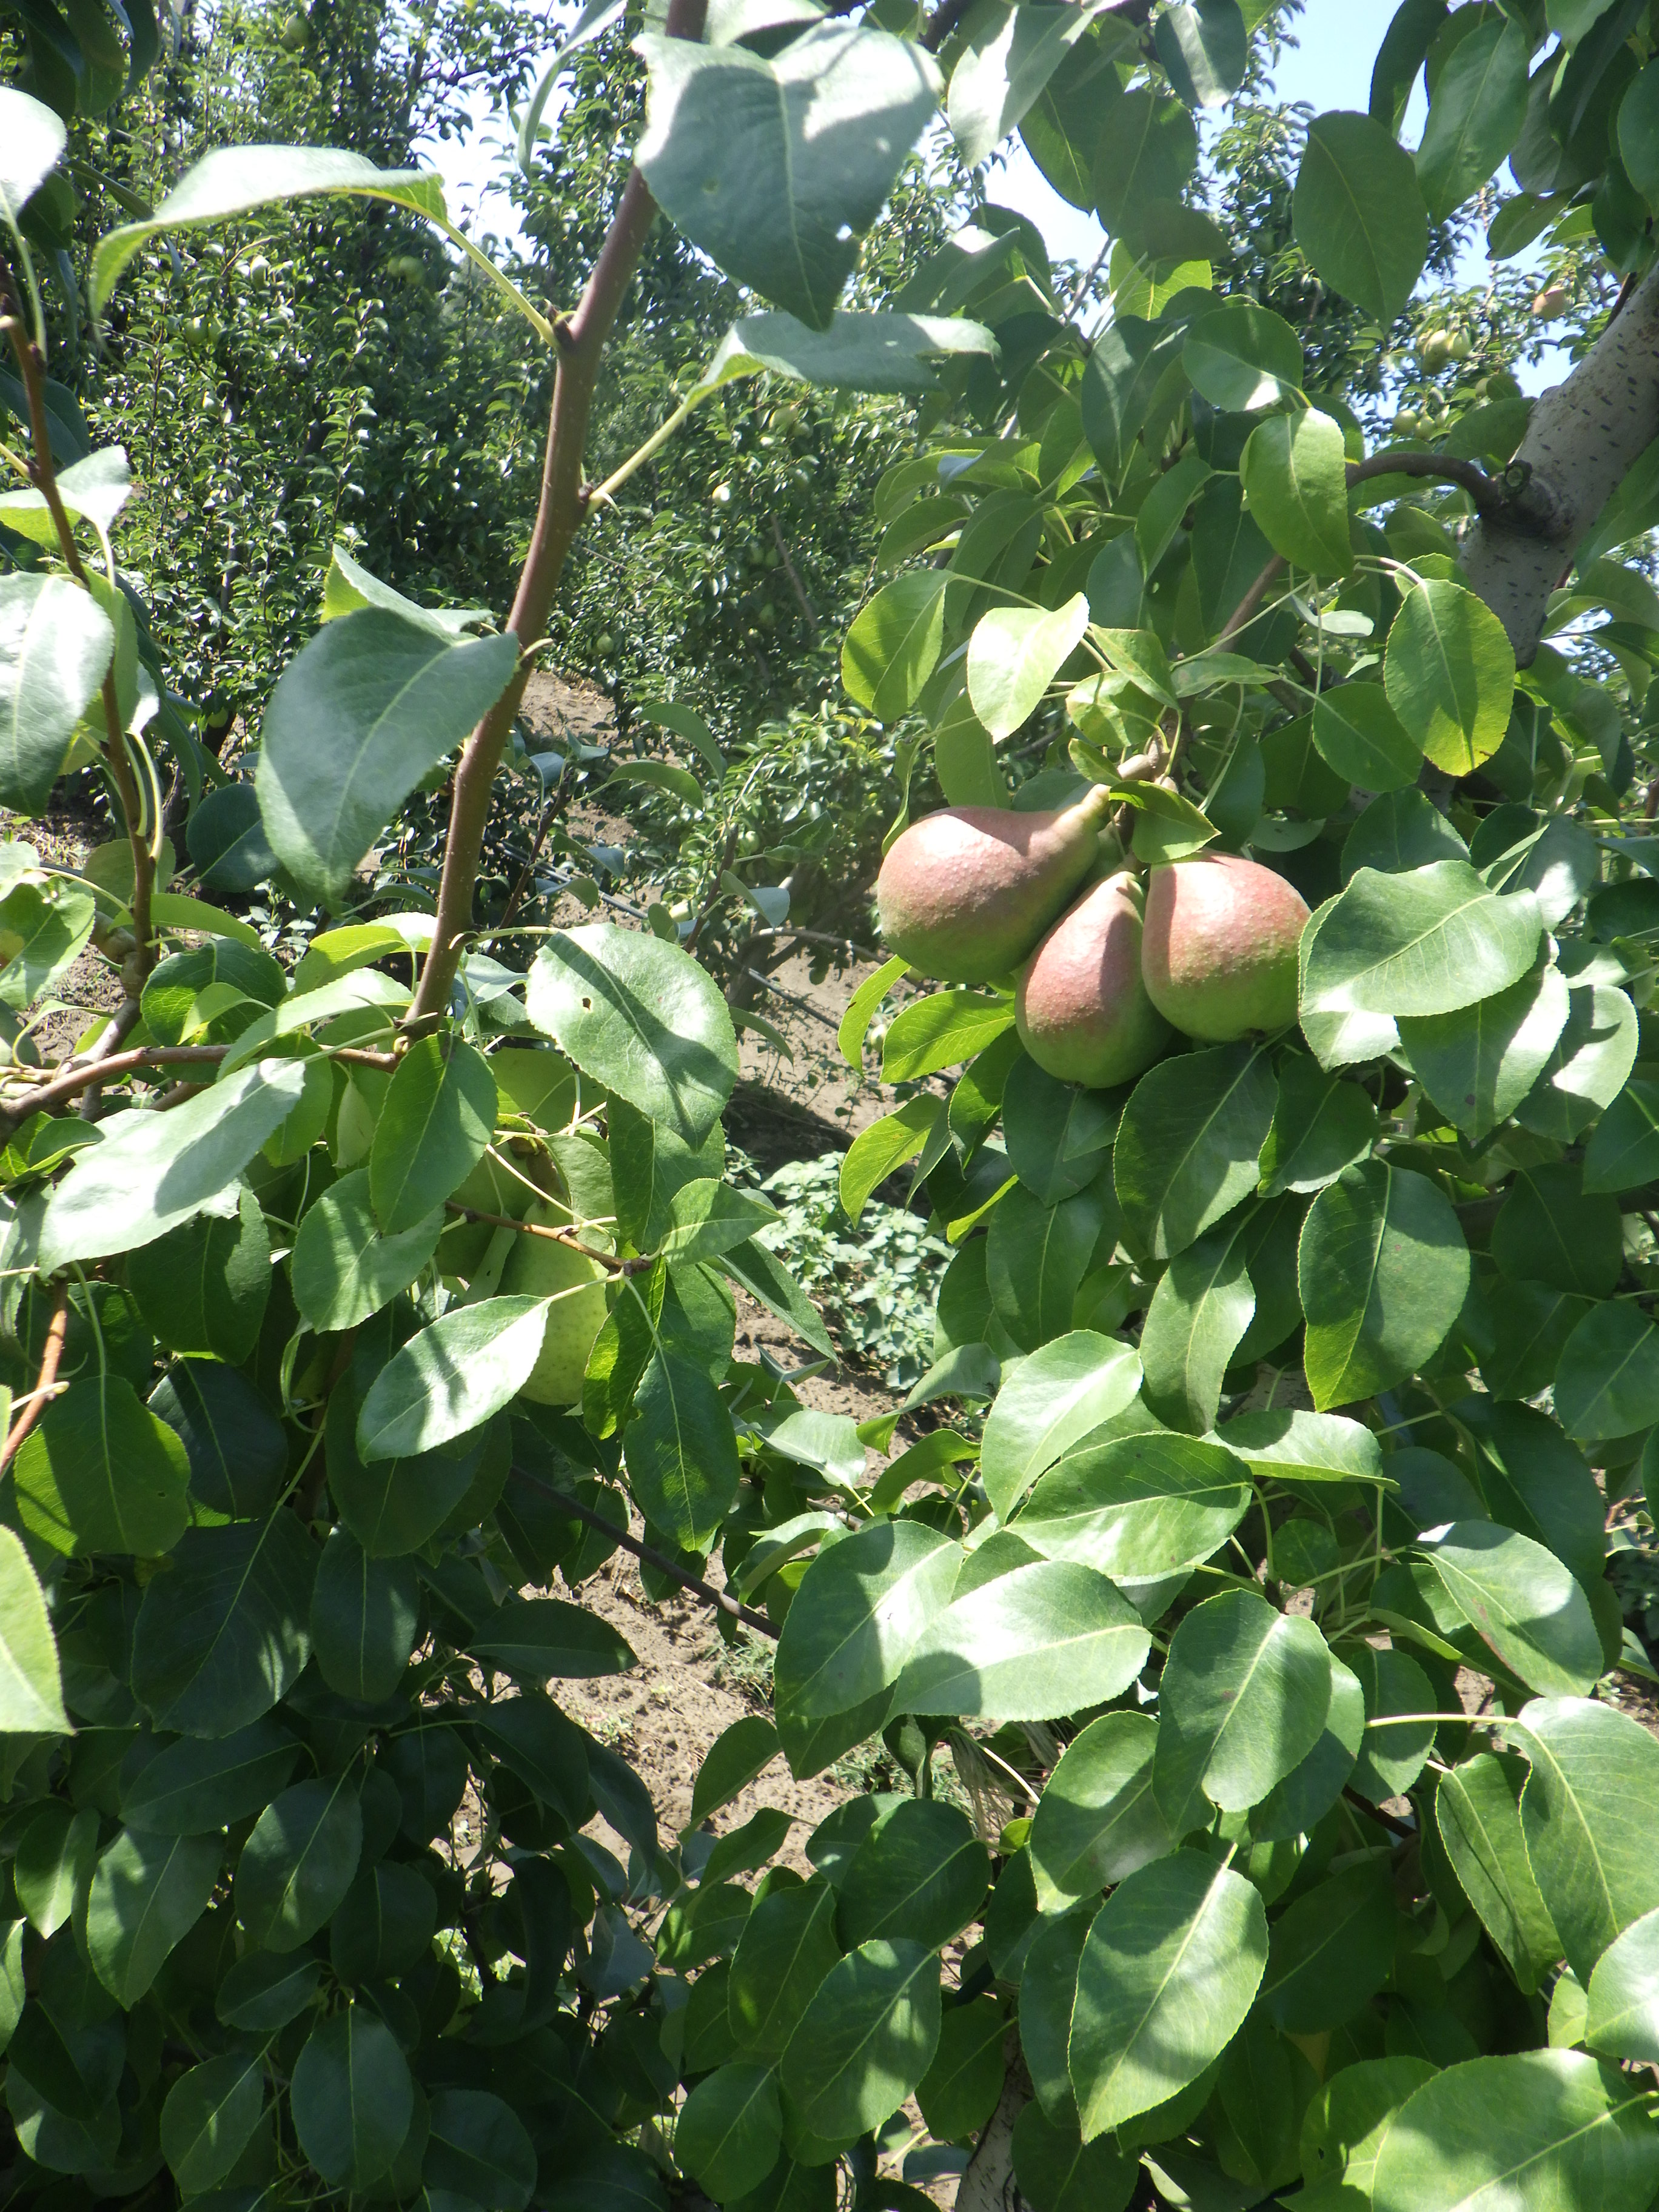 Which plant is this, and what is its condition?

pear, phytophagous
